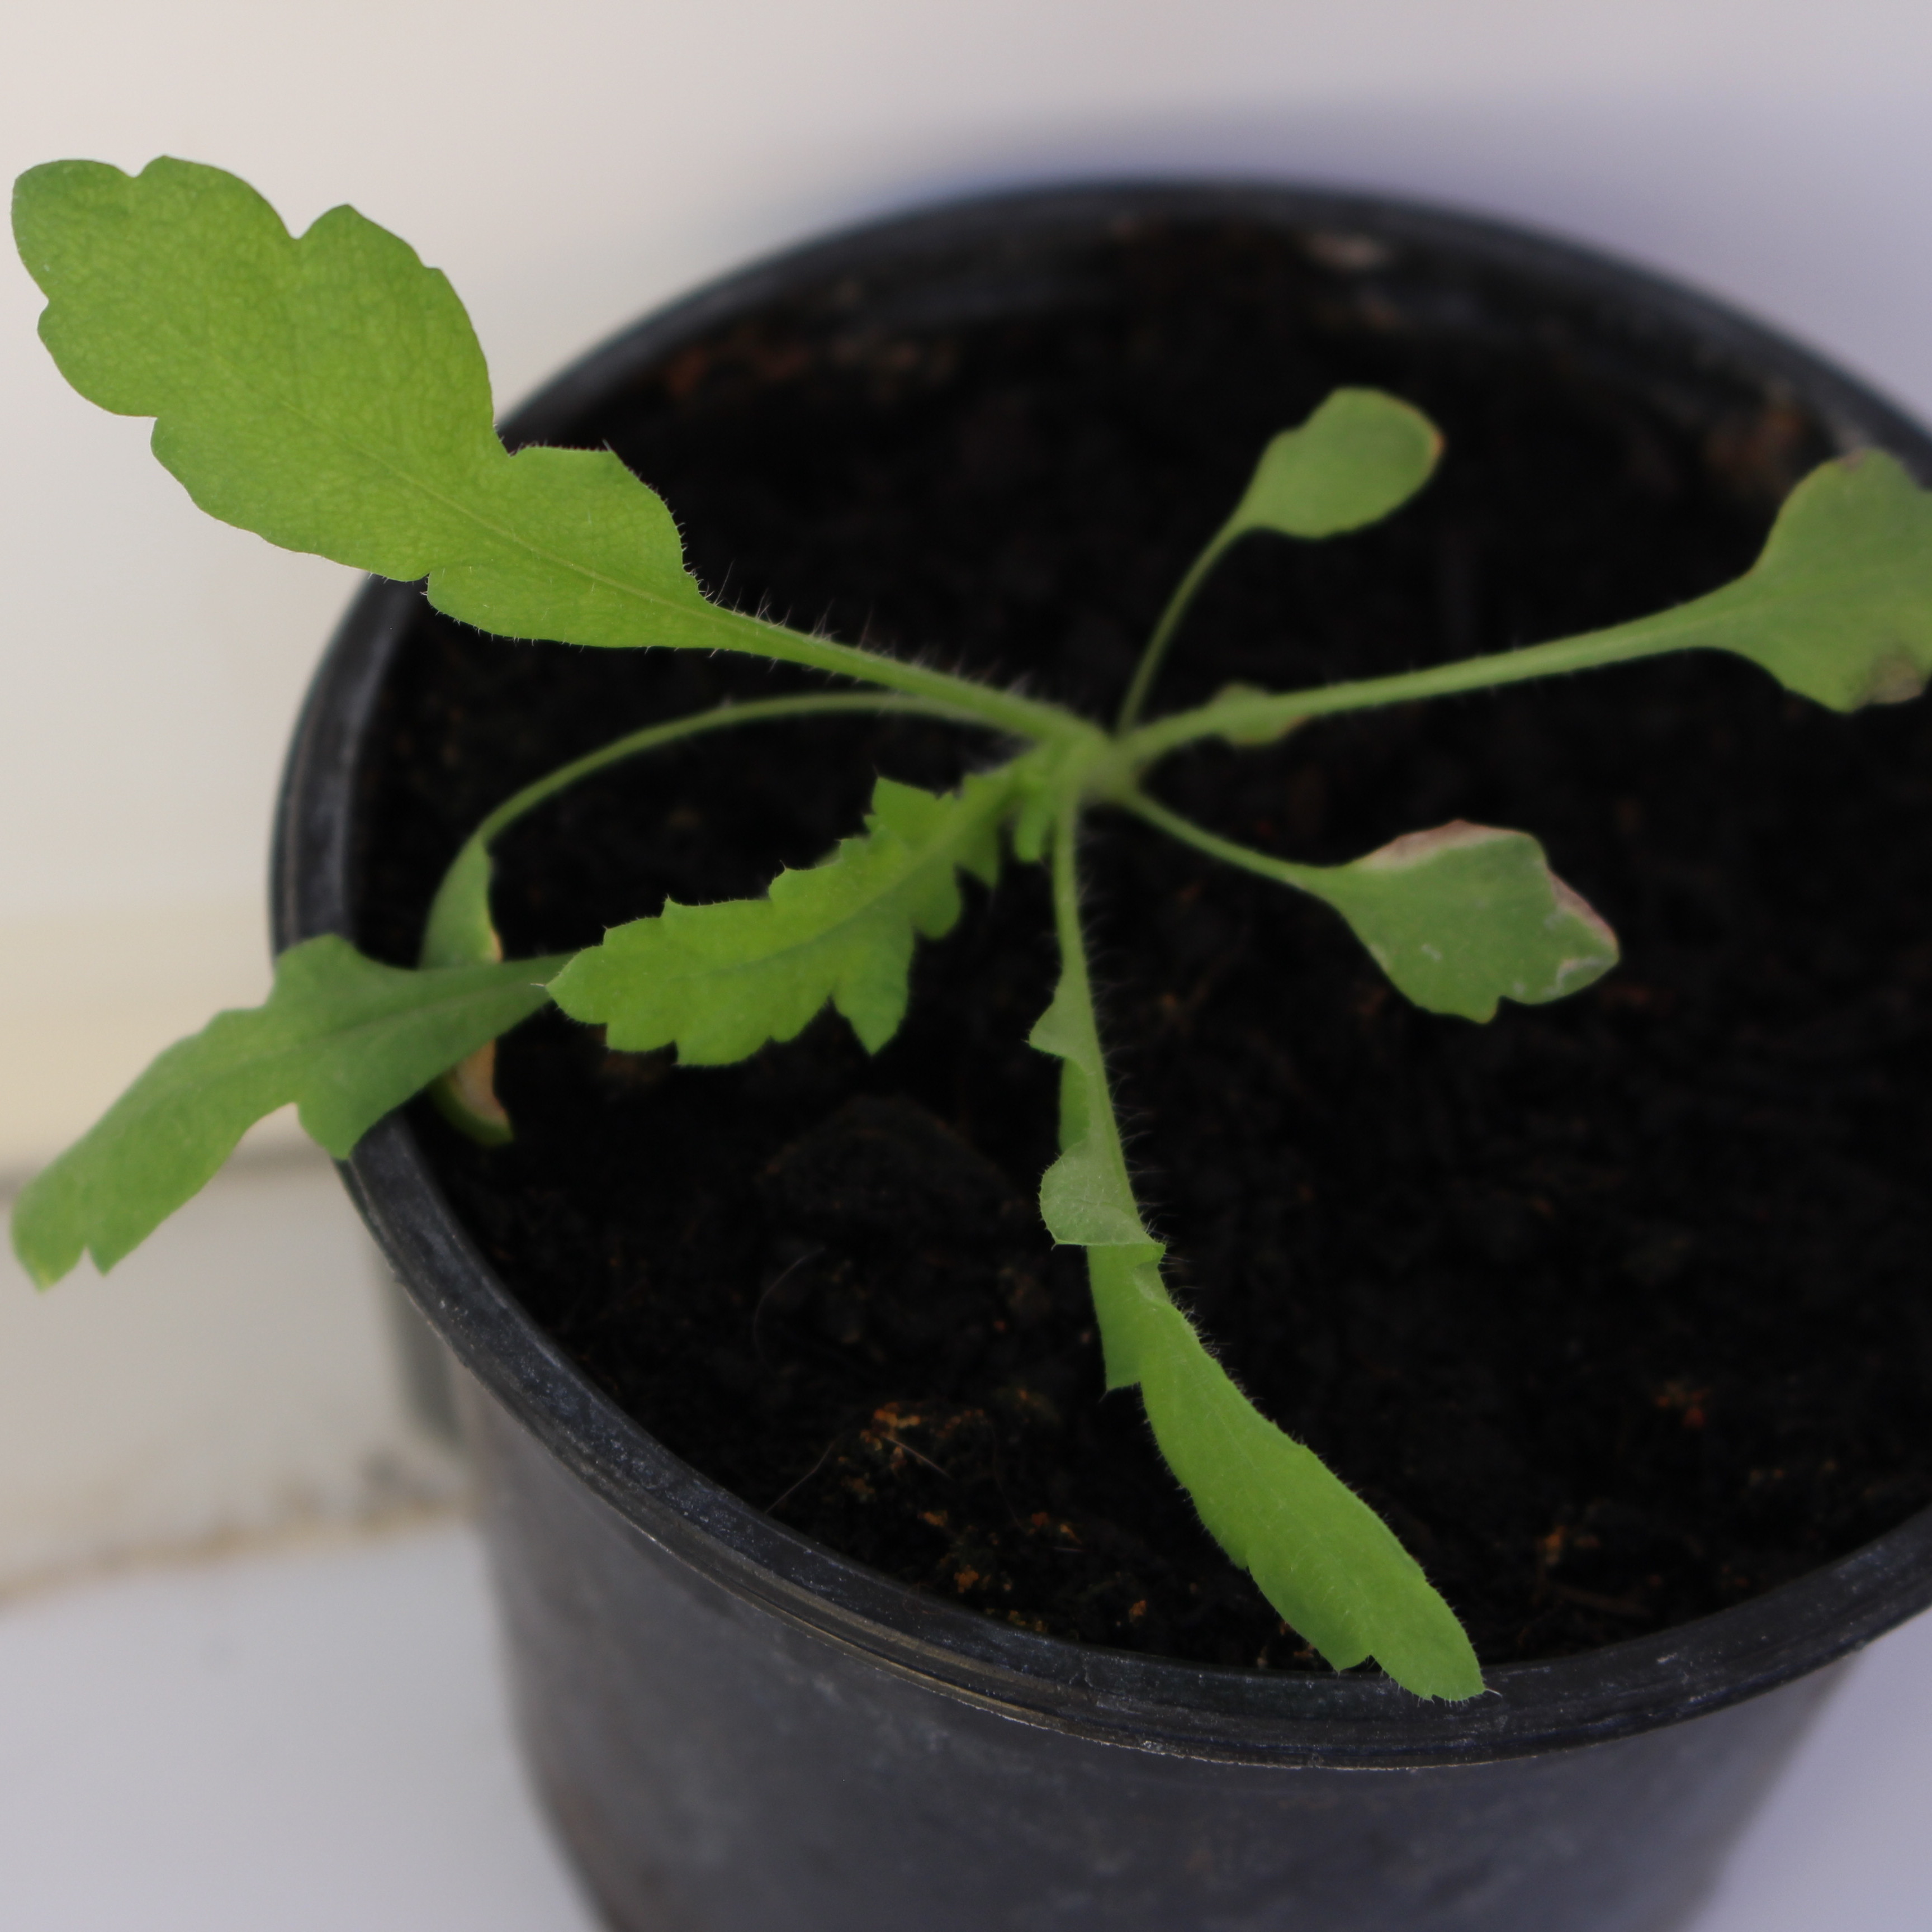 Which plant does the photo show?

Papaver rhoeas
